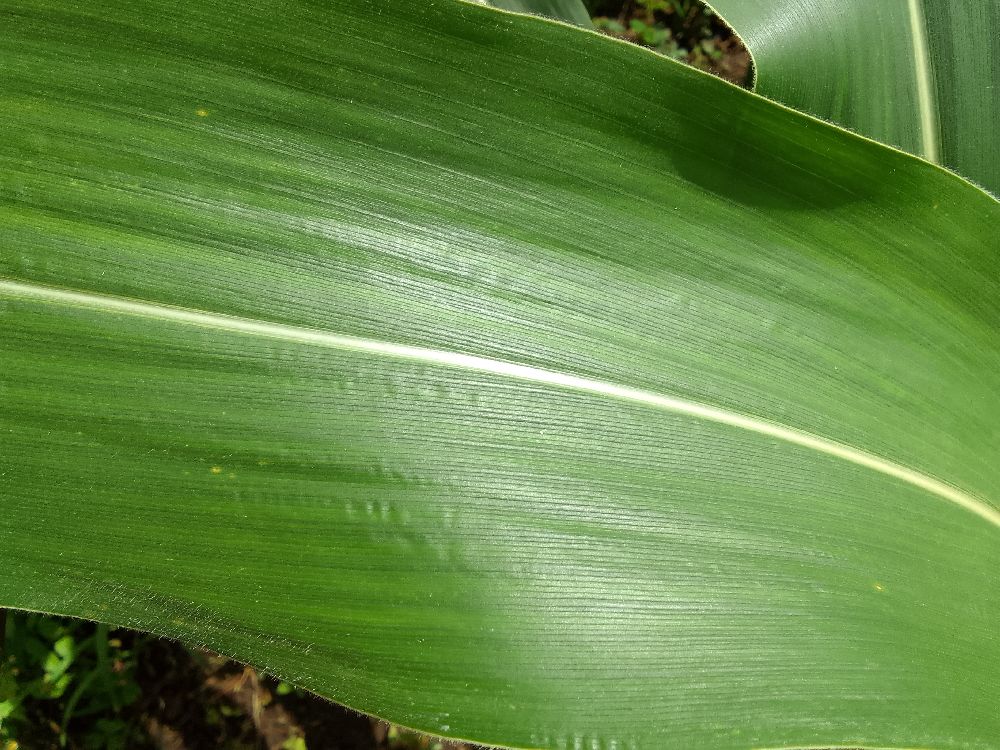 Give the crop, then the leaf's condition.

maize, healthy
